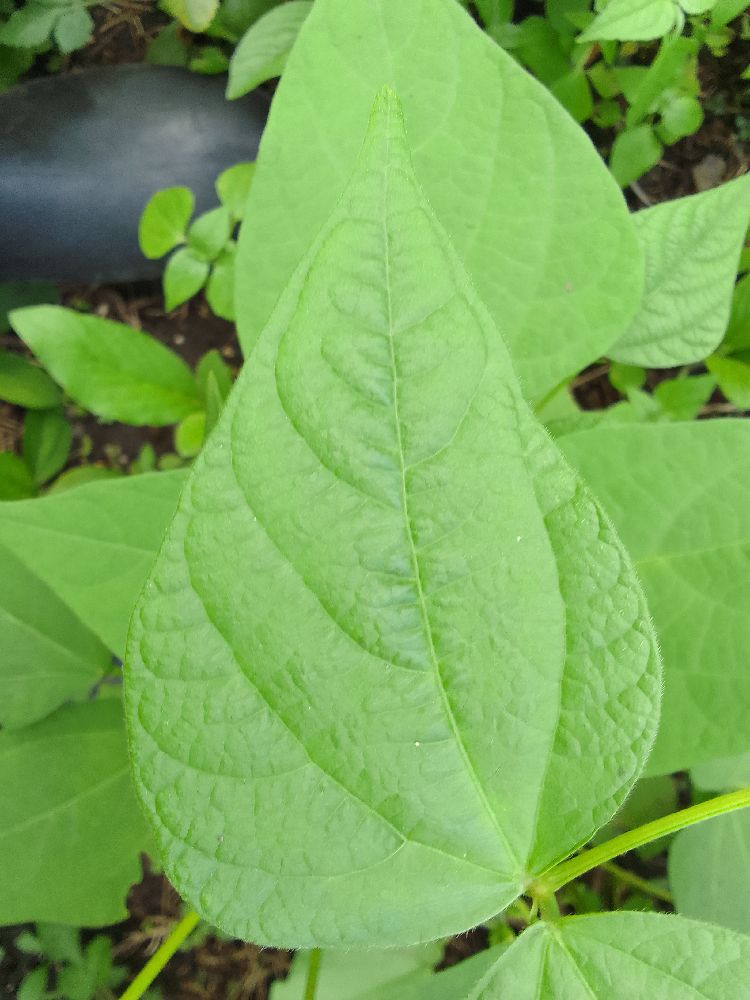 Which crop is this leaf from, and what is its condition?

common bean, healthy
